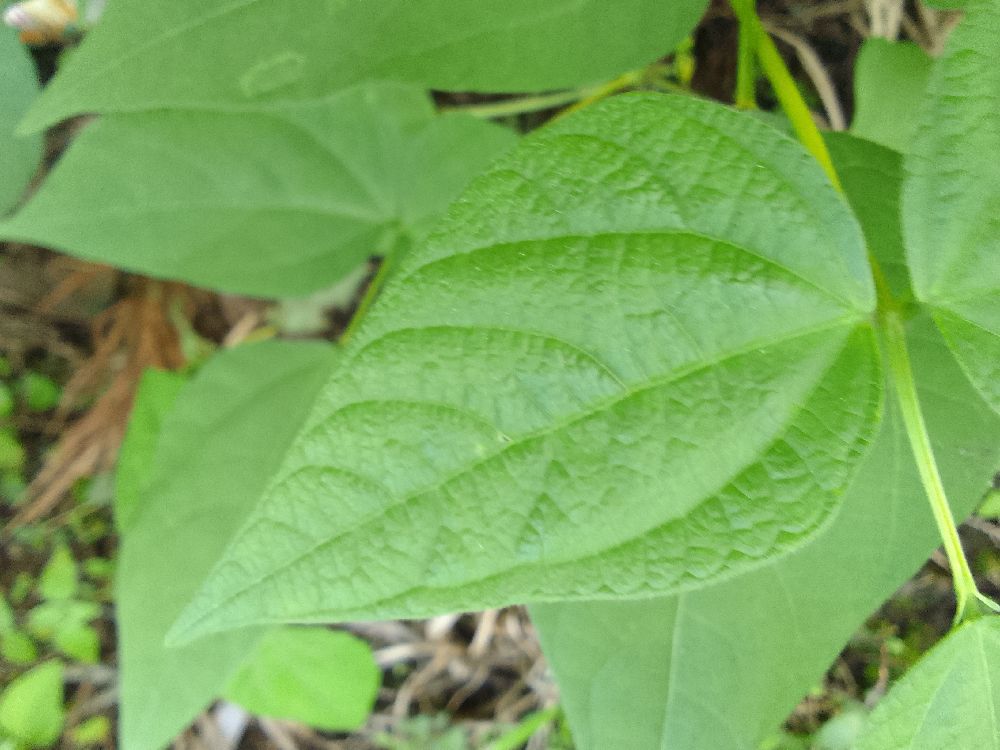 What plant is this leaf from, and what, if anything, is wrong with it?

common bean, healthy
